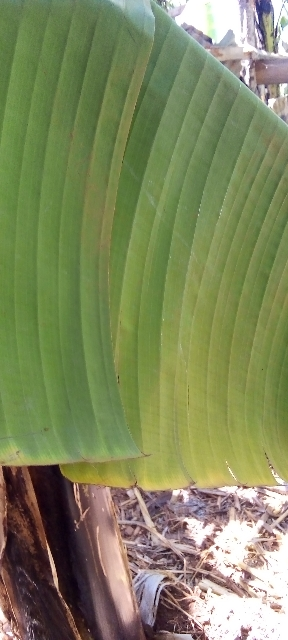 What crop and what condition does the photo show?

banana, healthy
